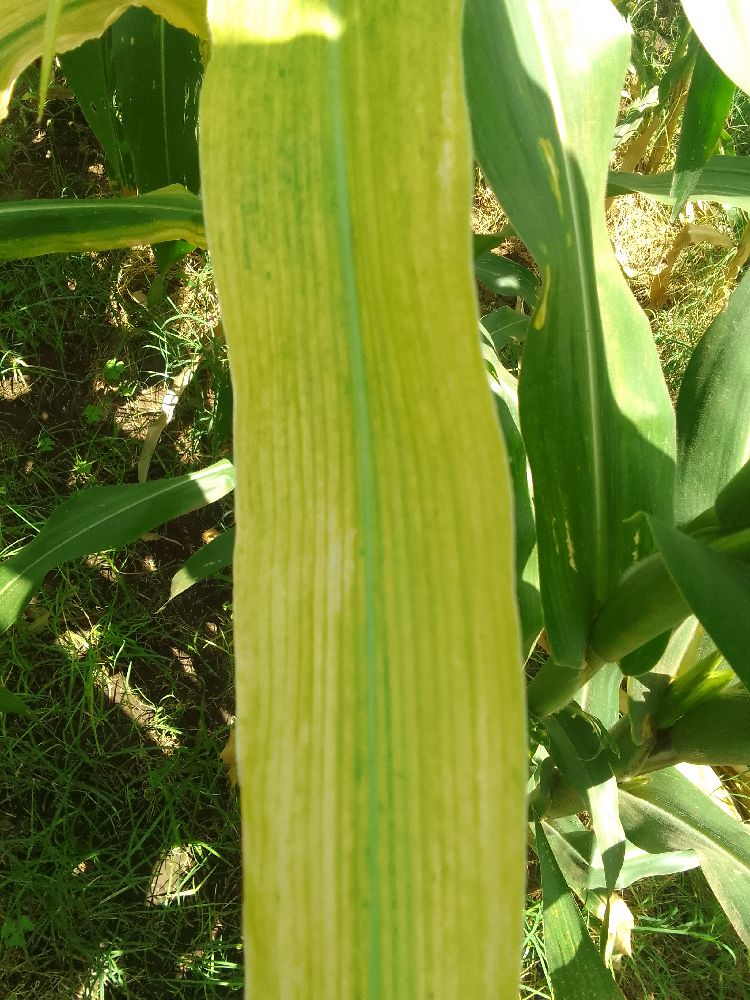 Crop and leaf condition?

maize, maize lethal necrosis
